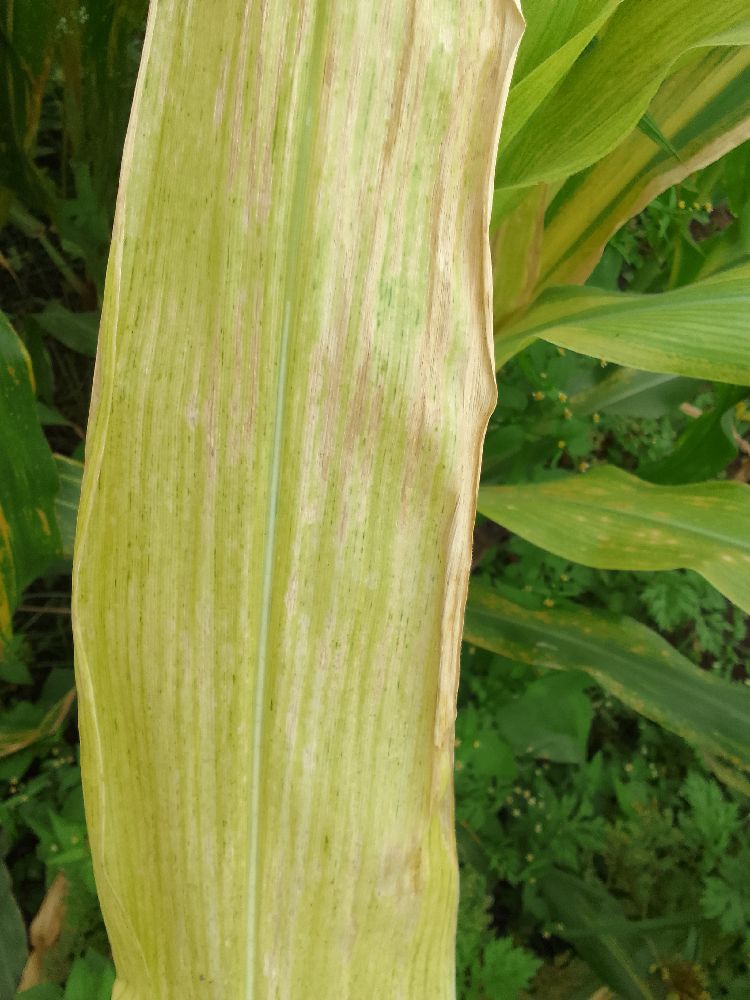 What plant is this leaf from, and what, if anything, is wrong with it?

maize, maize lethal necrosis
